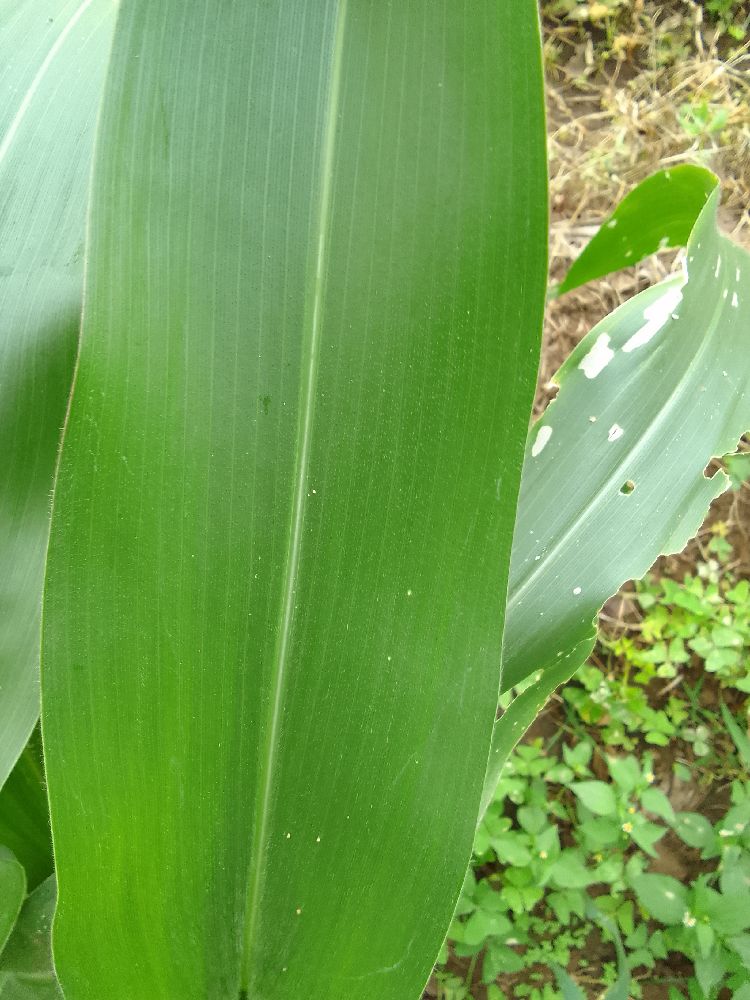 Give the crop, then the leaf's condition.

maize, healthy
